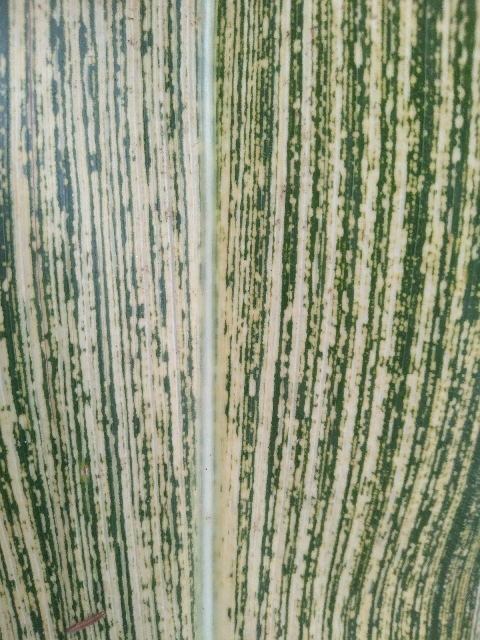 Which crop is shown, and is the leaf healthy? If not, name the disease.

maize, maize streak virus
